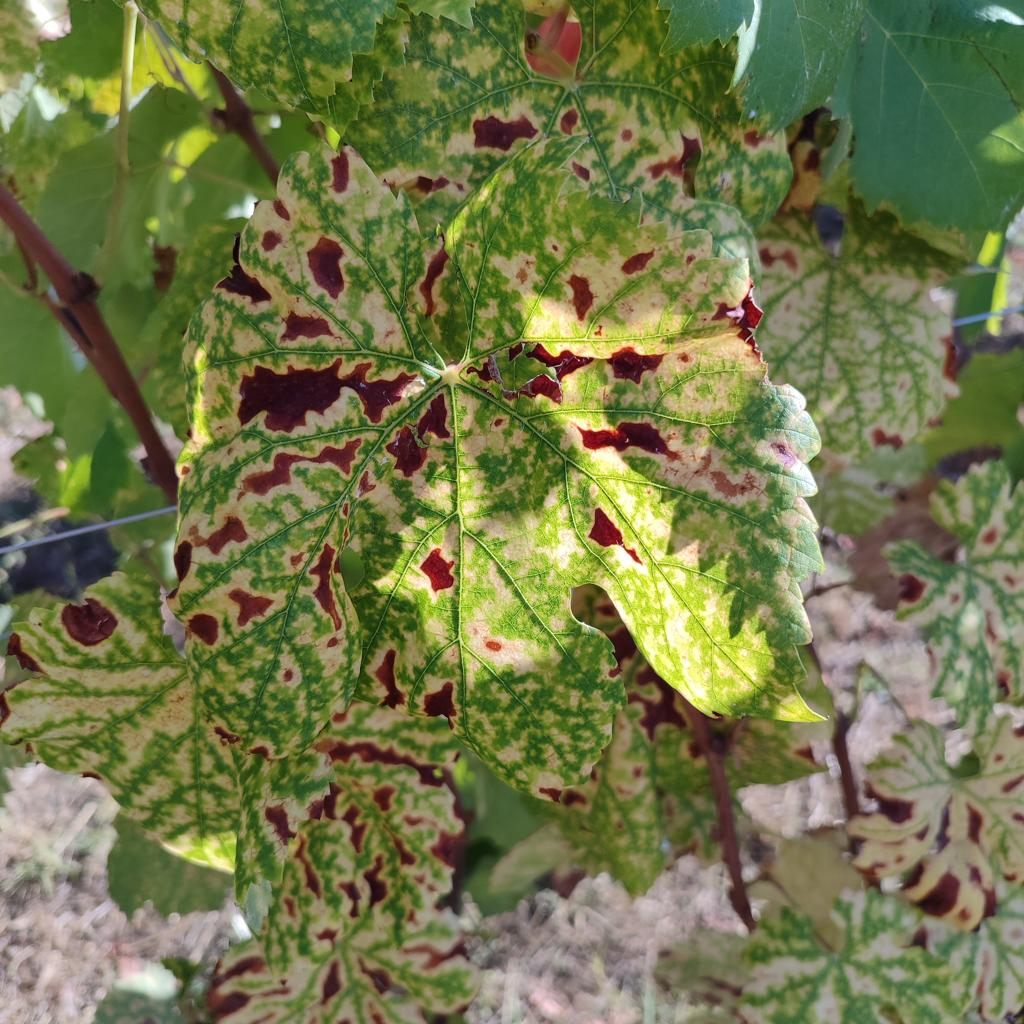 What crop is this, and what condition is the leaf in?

grapevine, esca complex
